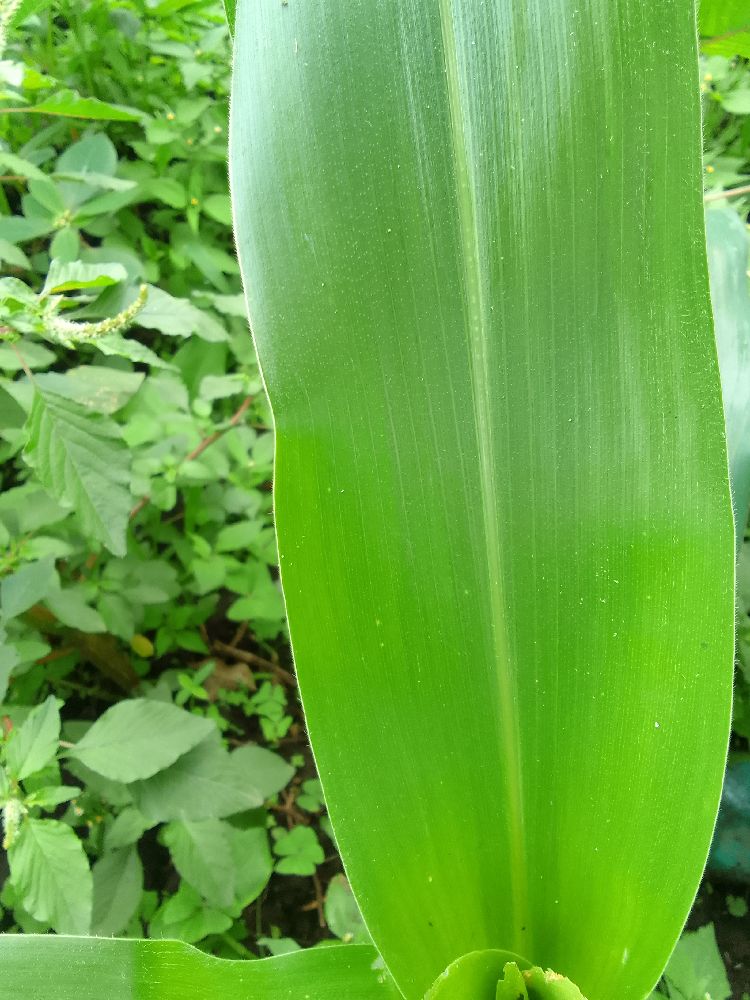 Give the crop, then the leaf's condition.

maize, healthy
